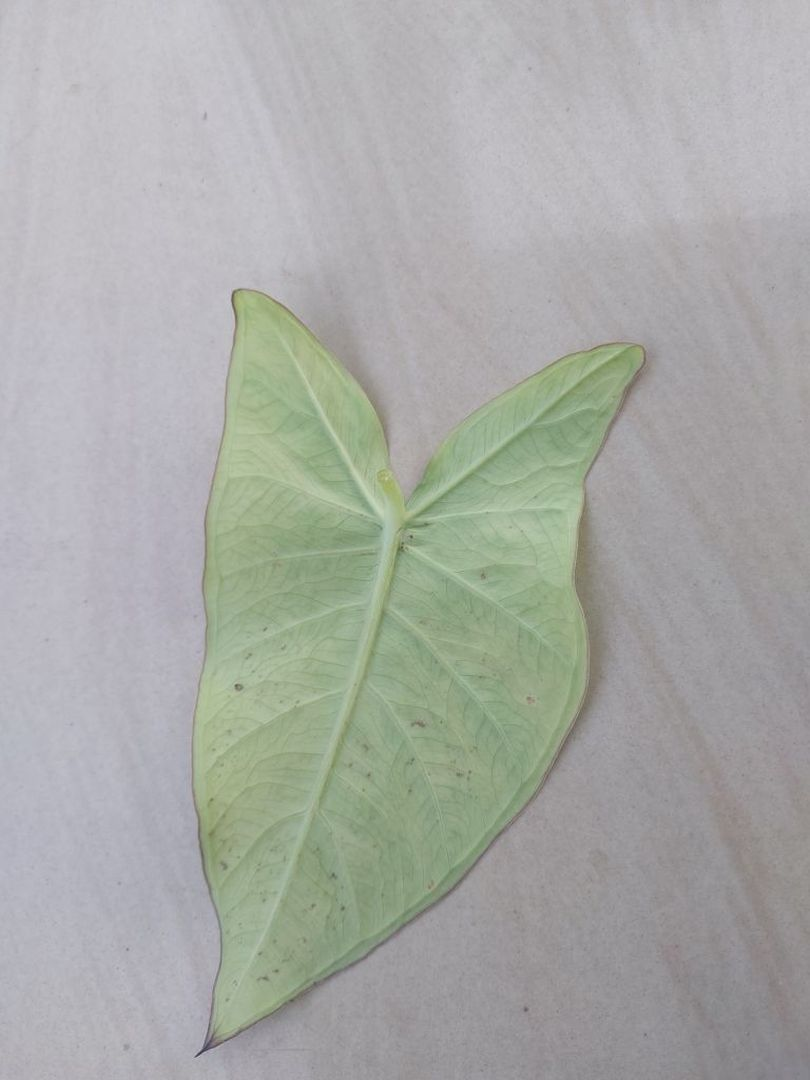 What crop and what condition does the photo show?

taro, mosaic
